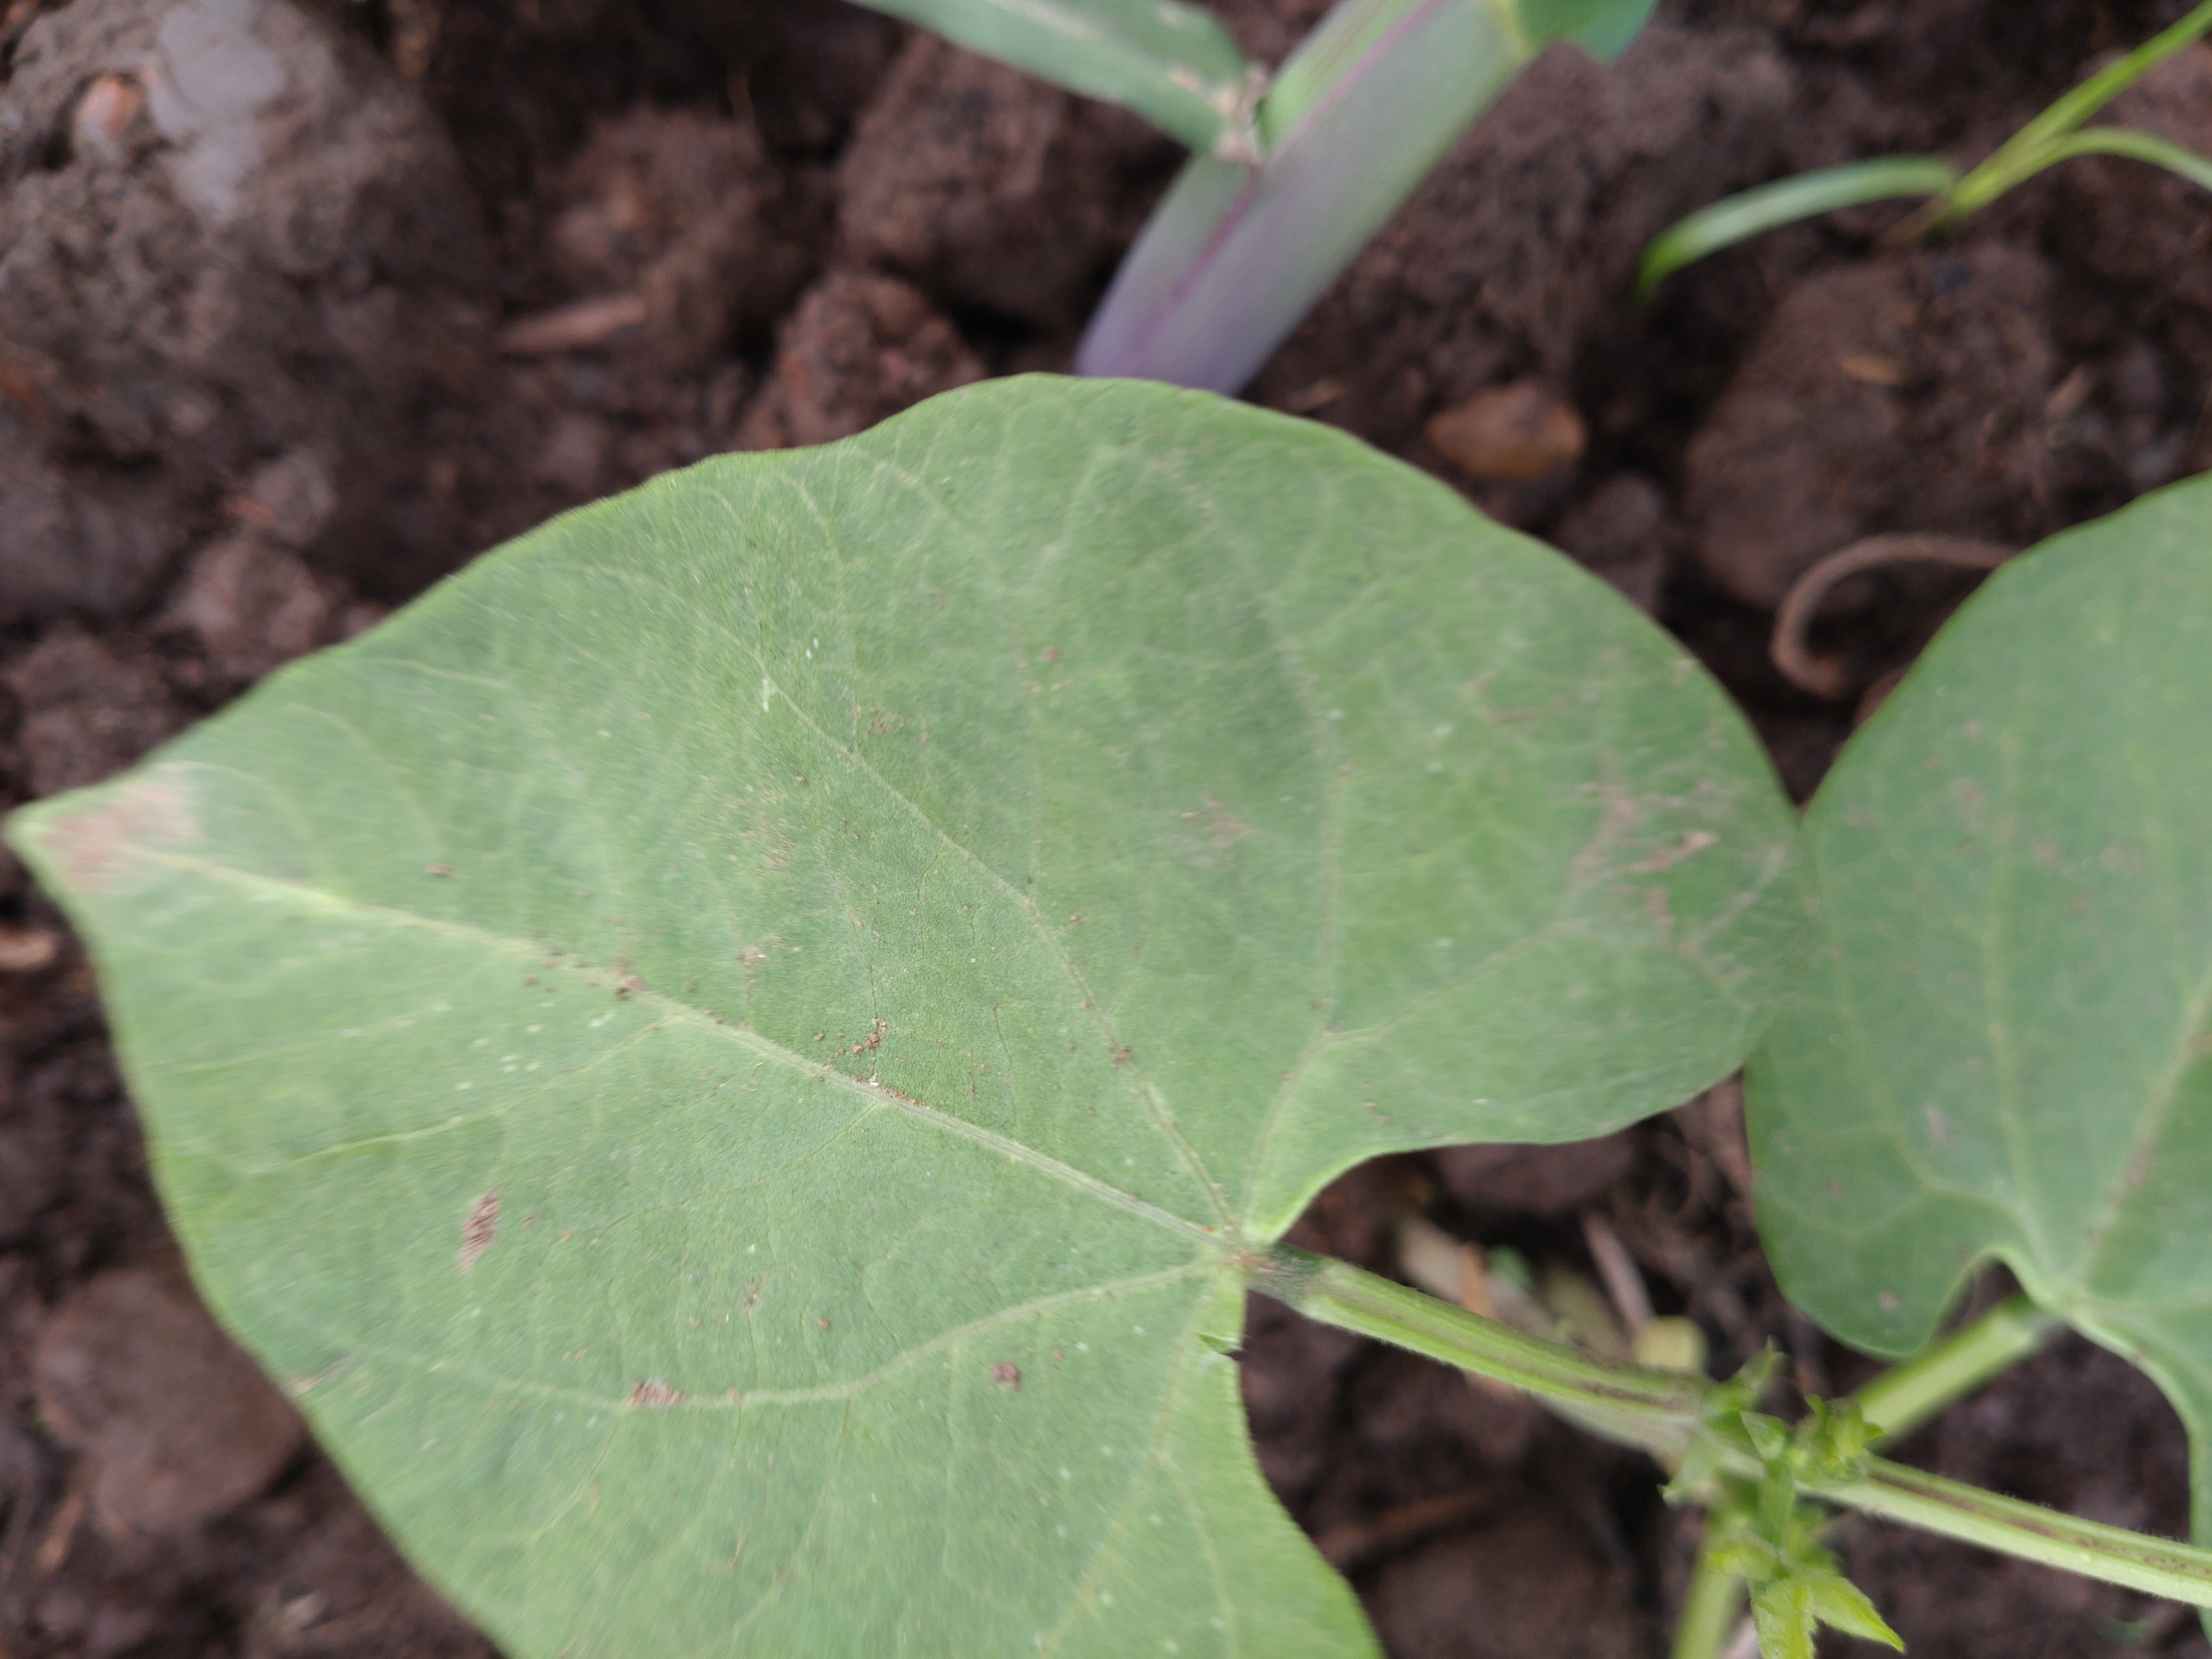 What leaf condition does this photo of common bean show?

healthy
